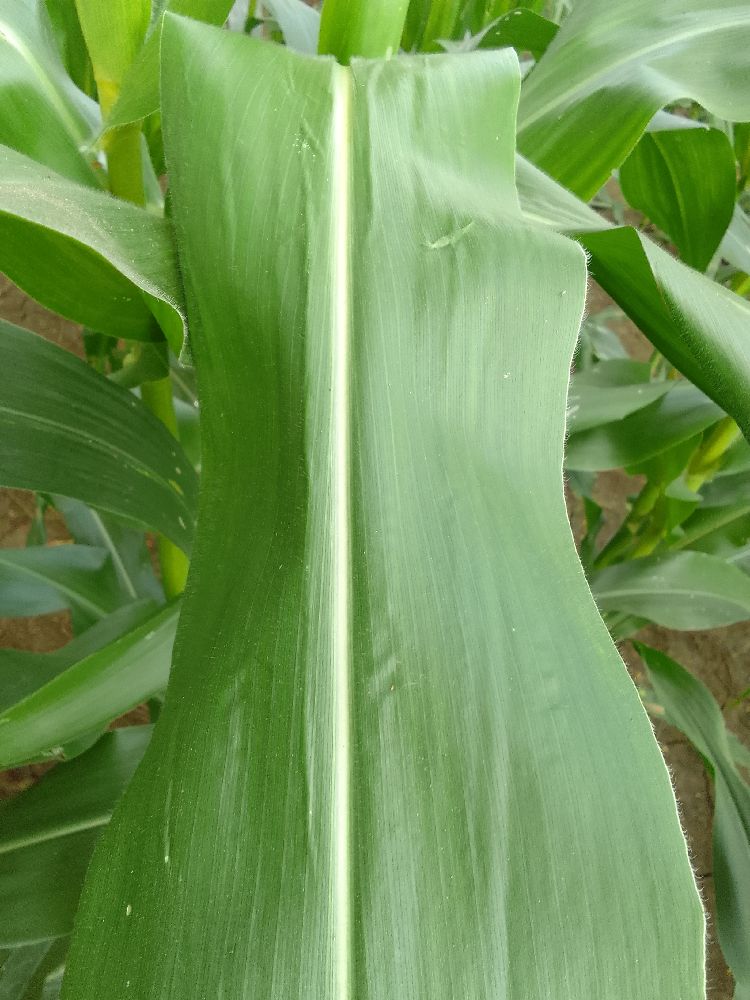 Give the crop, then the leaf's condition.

maize, healthy
